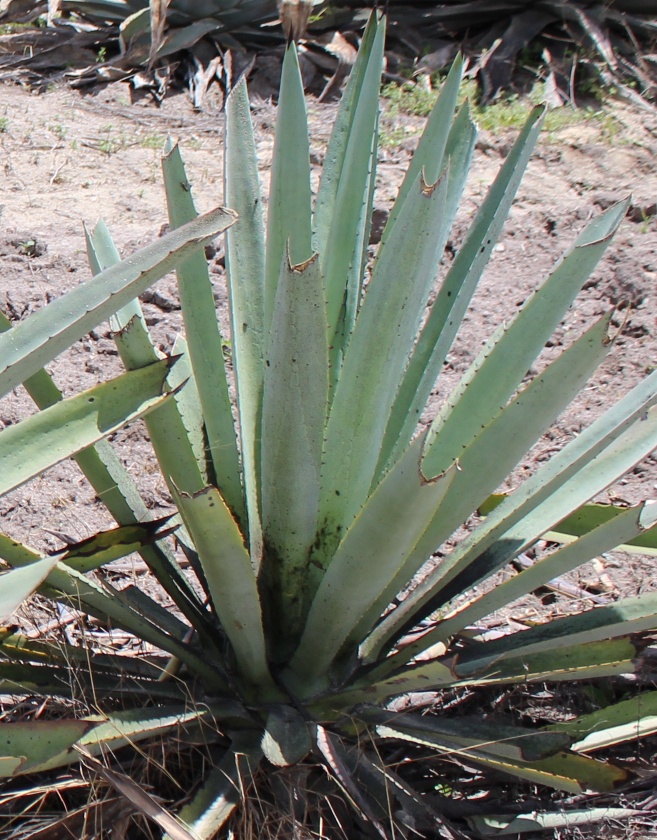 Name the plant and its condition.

agave, small
